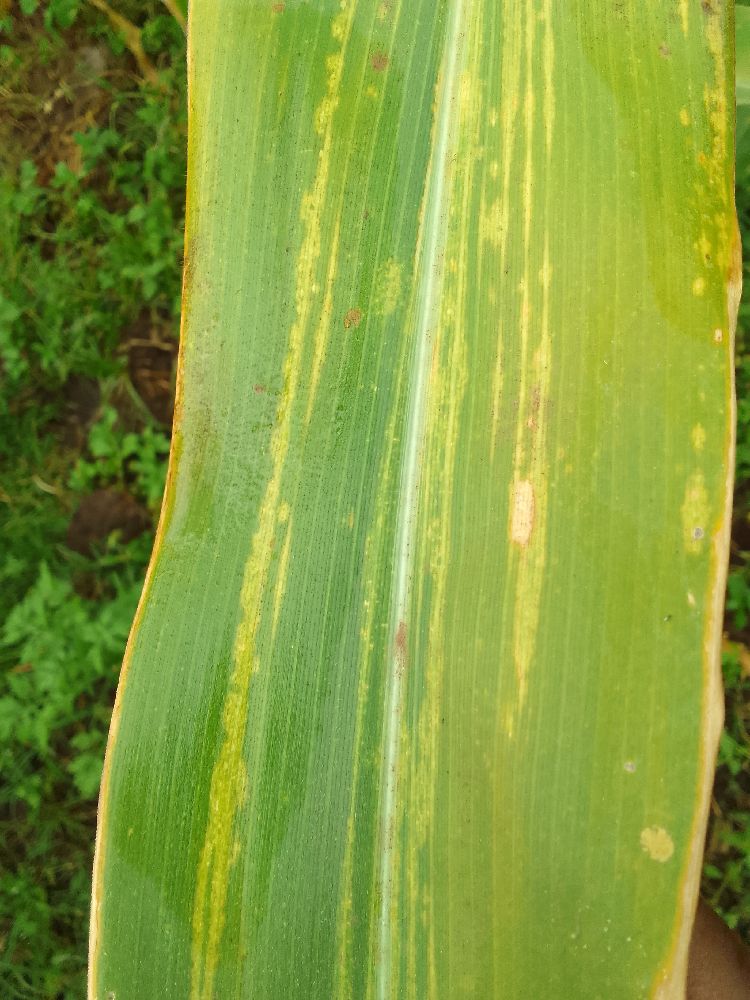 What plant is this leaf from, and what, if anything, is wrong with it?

maize, maize lethal necrosis
